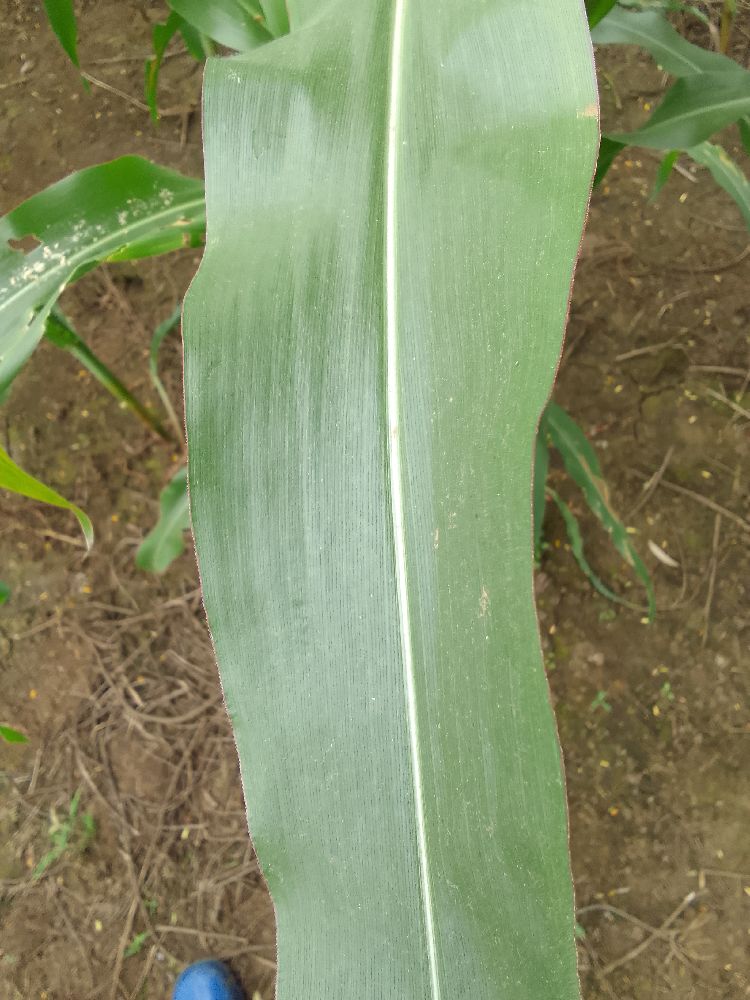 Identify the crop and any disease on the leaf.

maize, healthy
